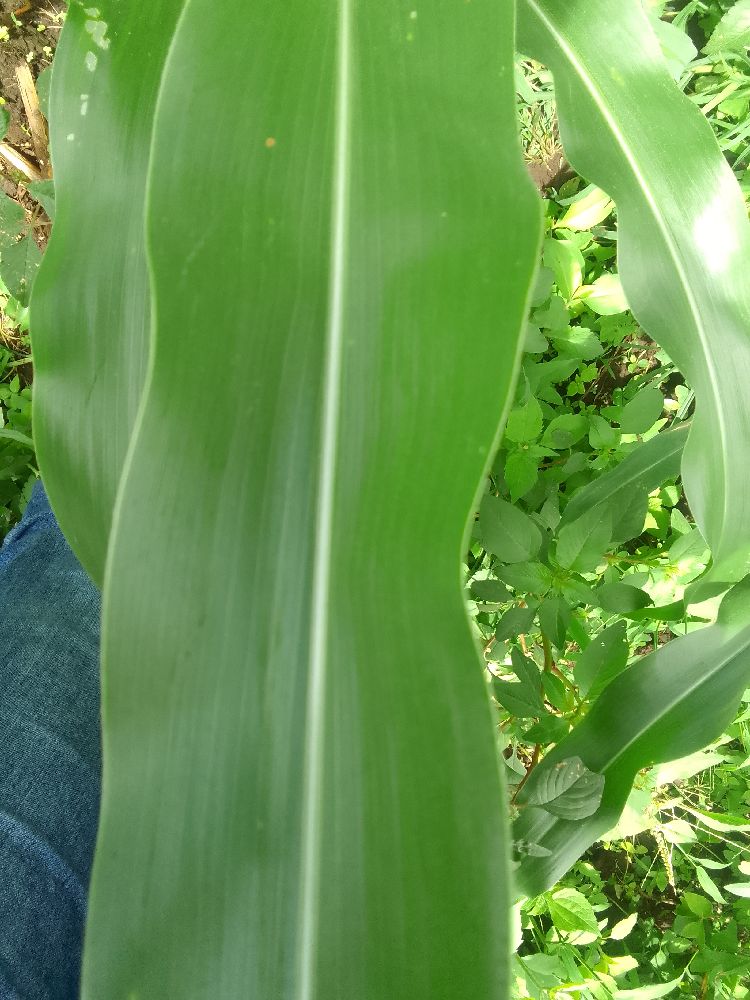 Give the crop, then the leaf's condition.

maize, healthy
